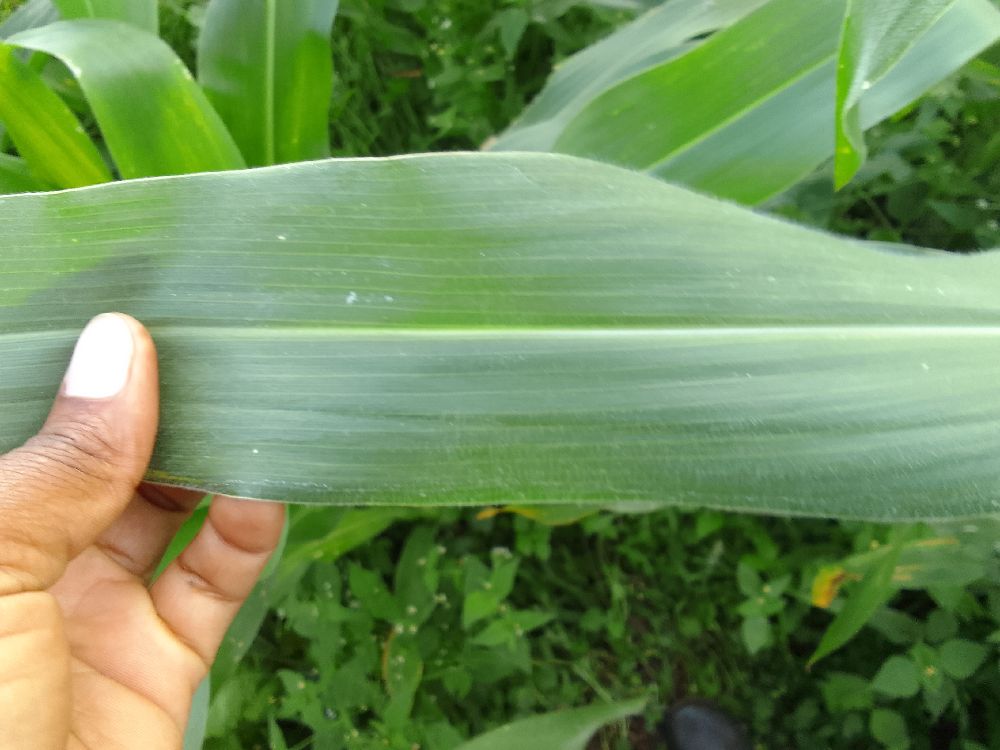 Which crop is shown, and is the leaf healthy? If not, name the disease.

maize, healthy
